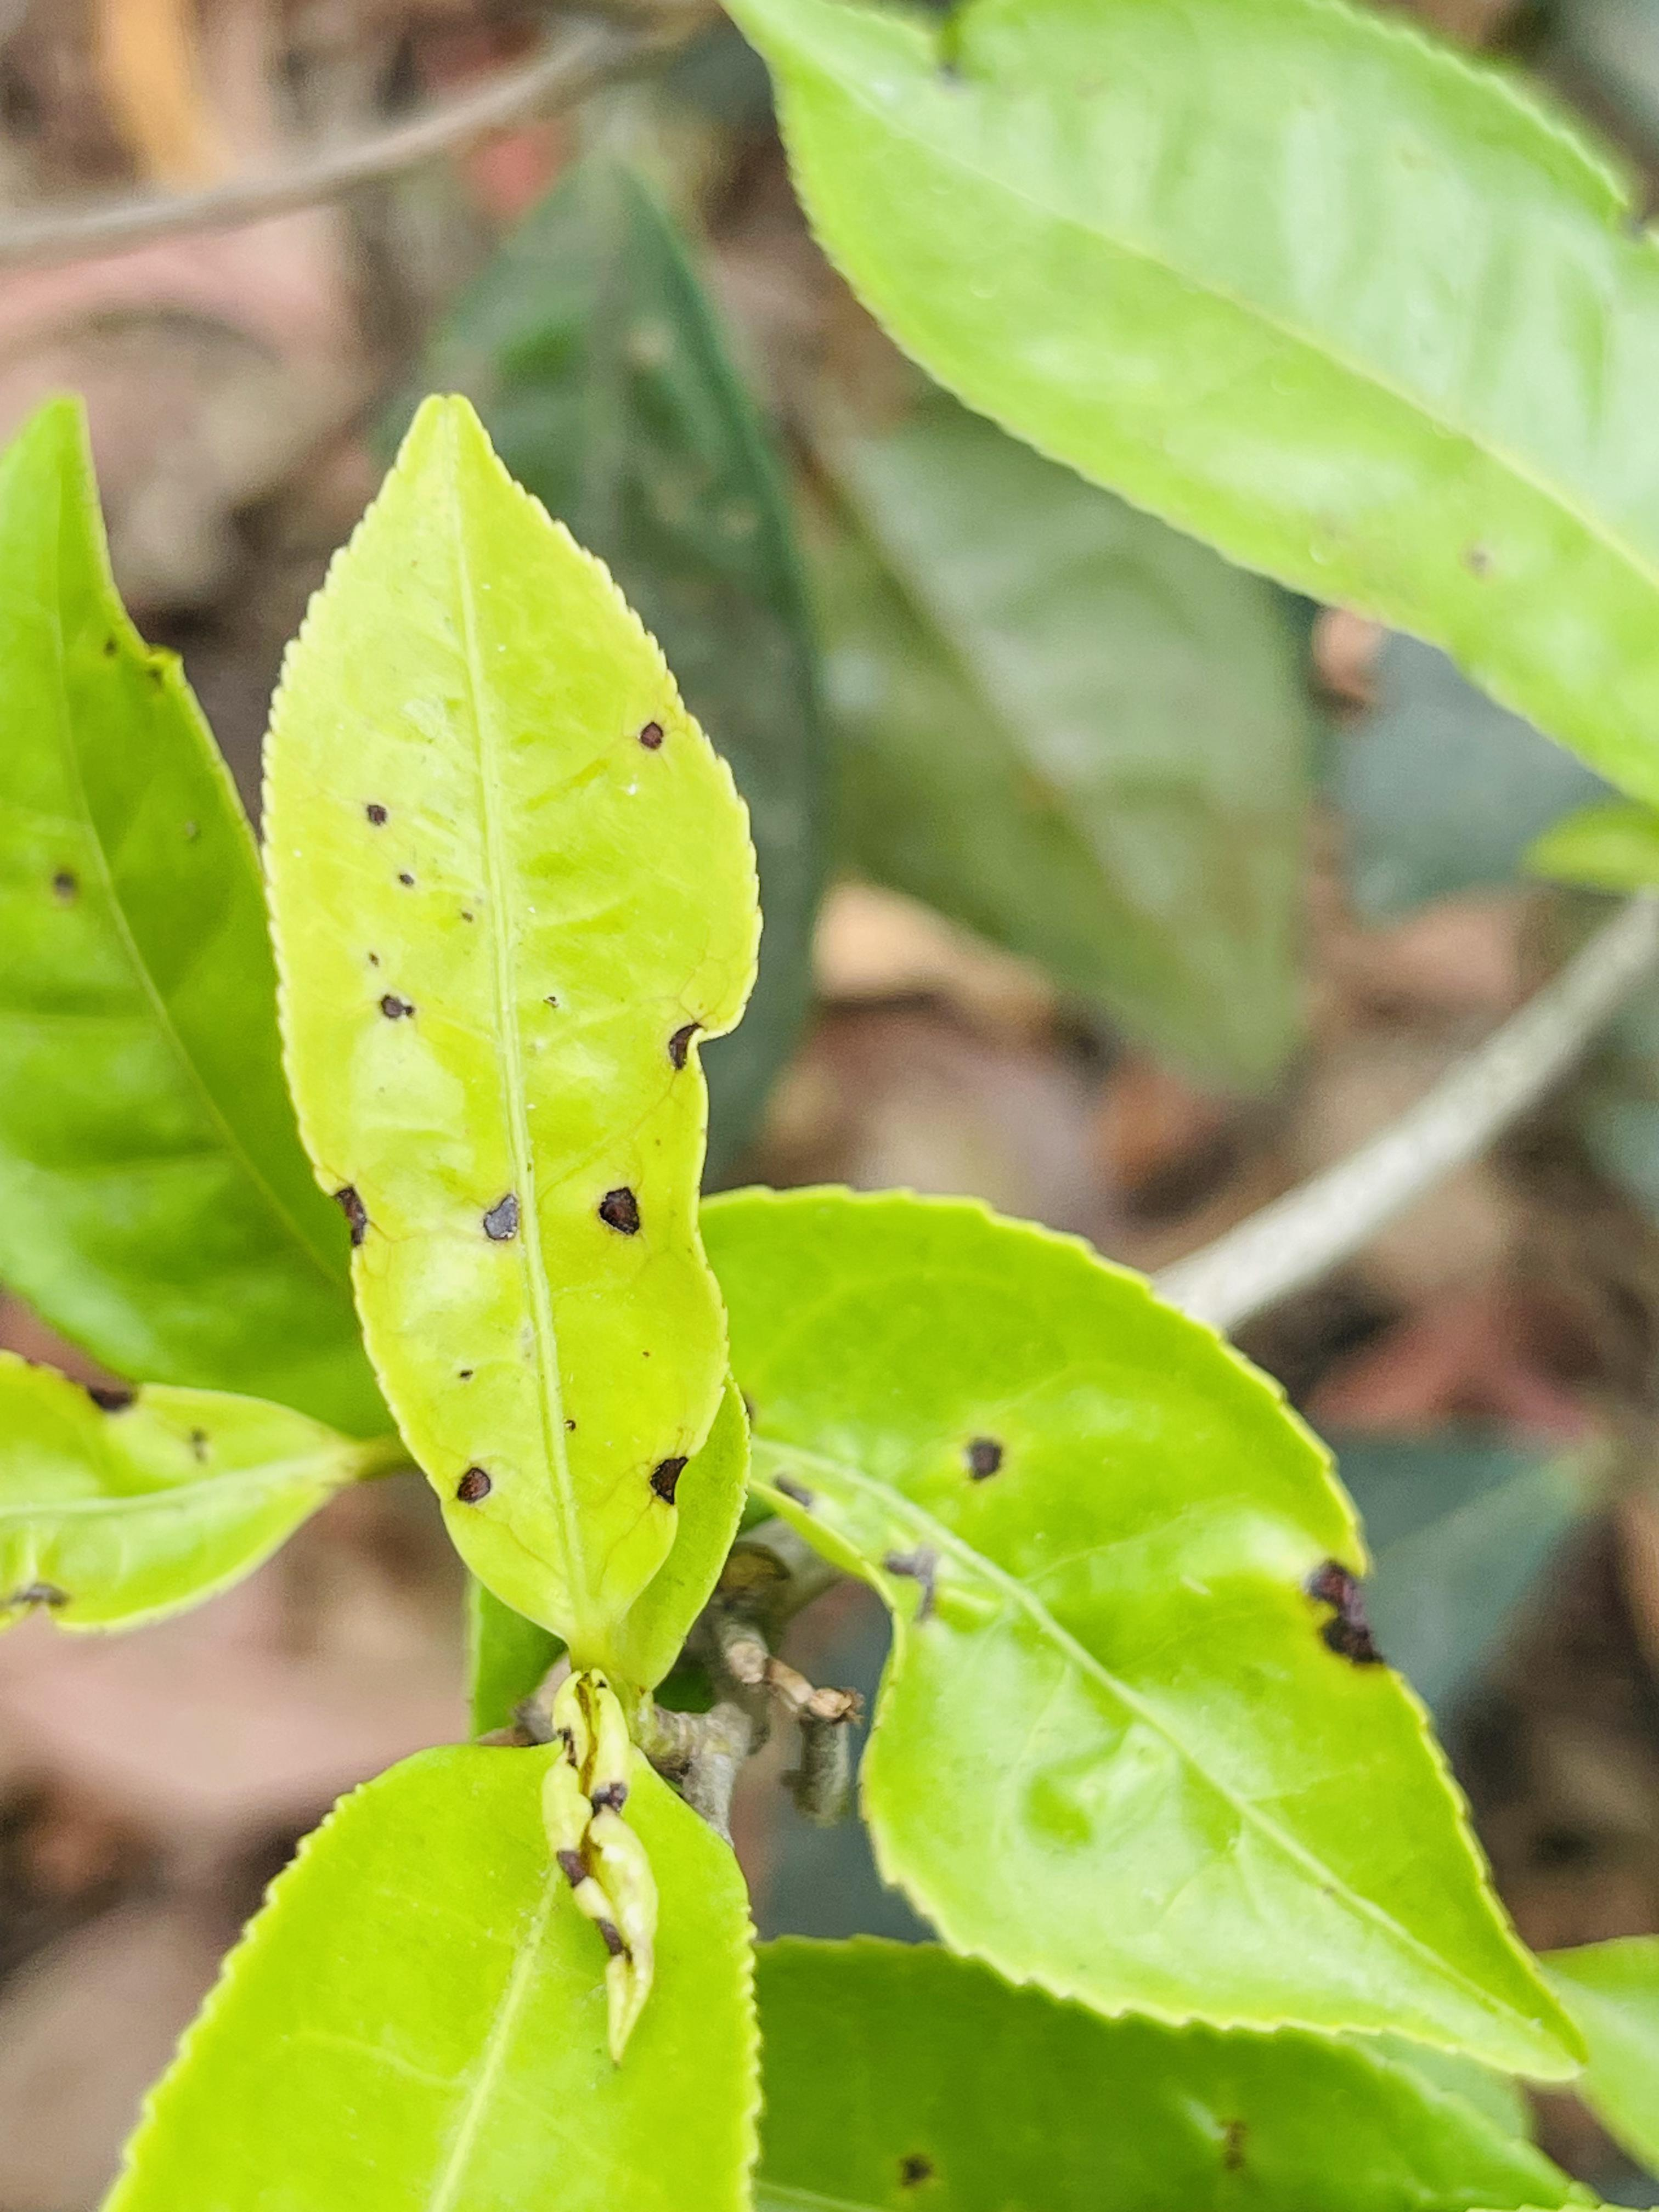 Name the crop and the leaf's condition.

tea, helopeltis
